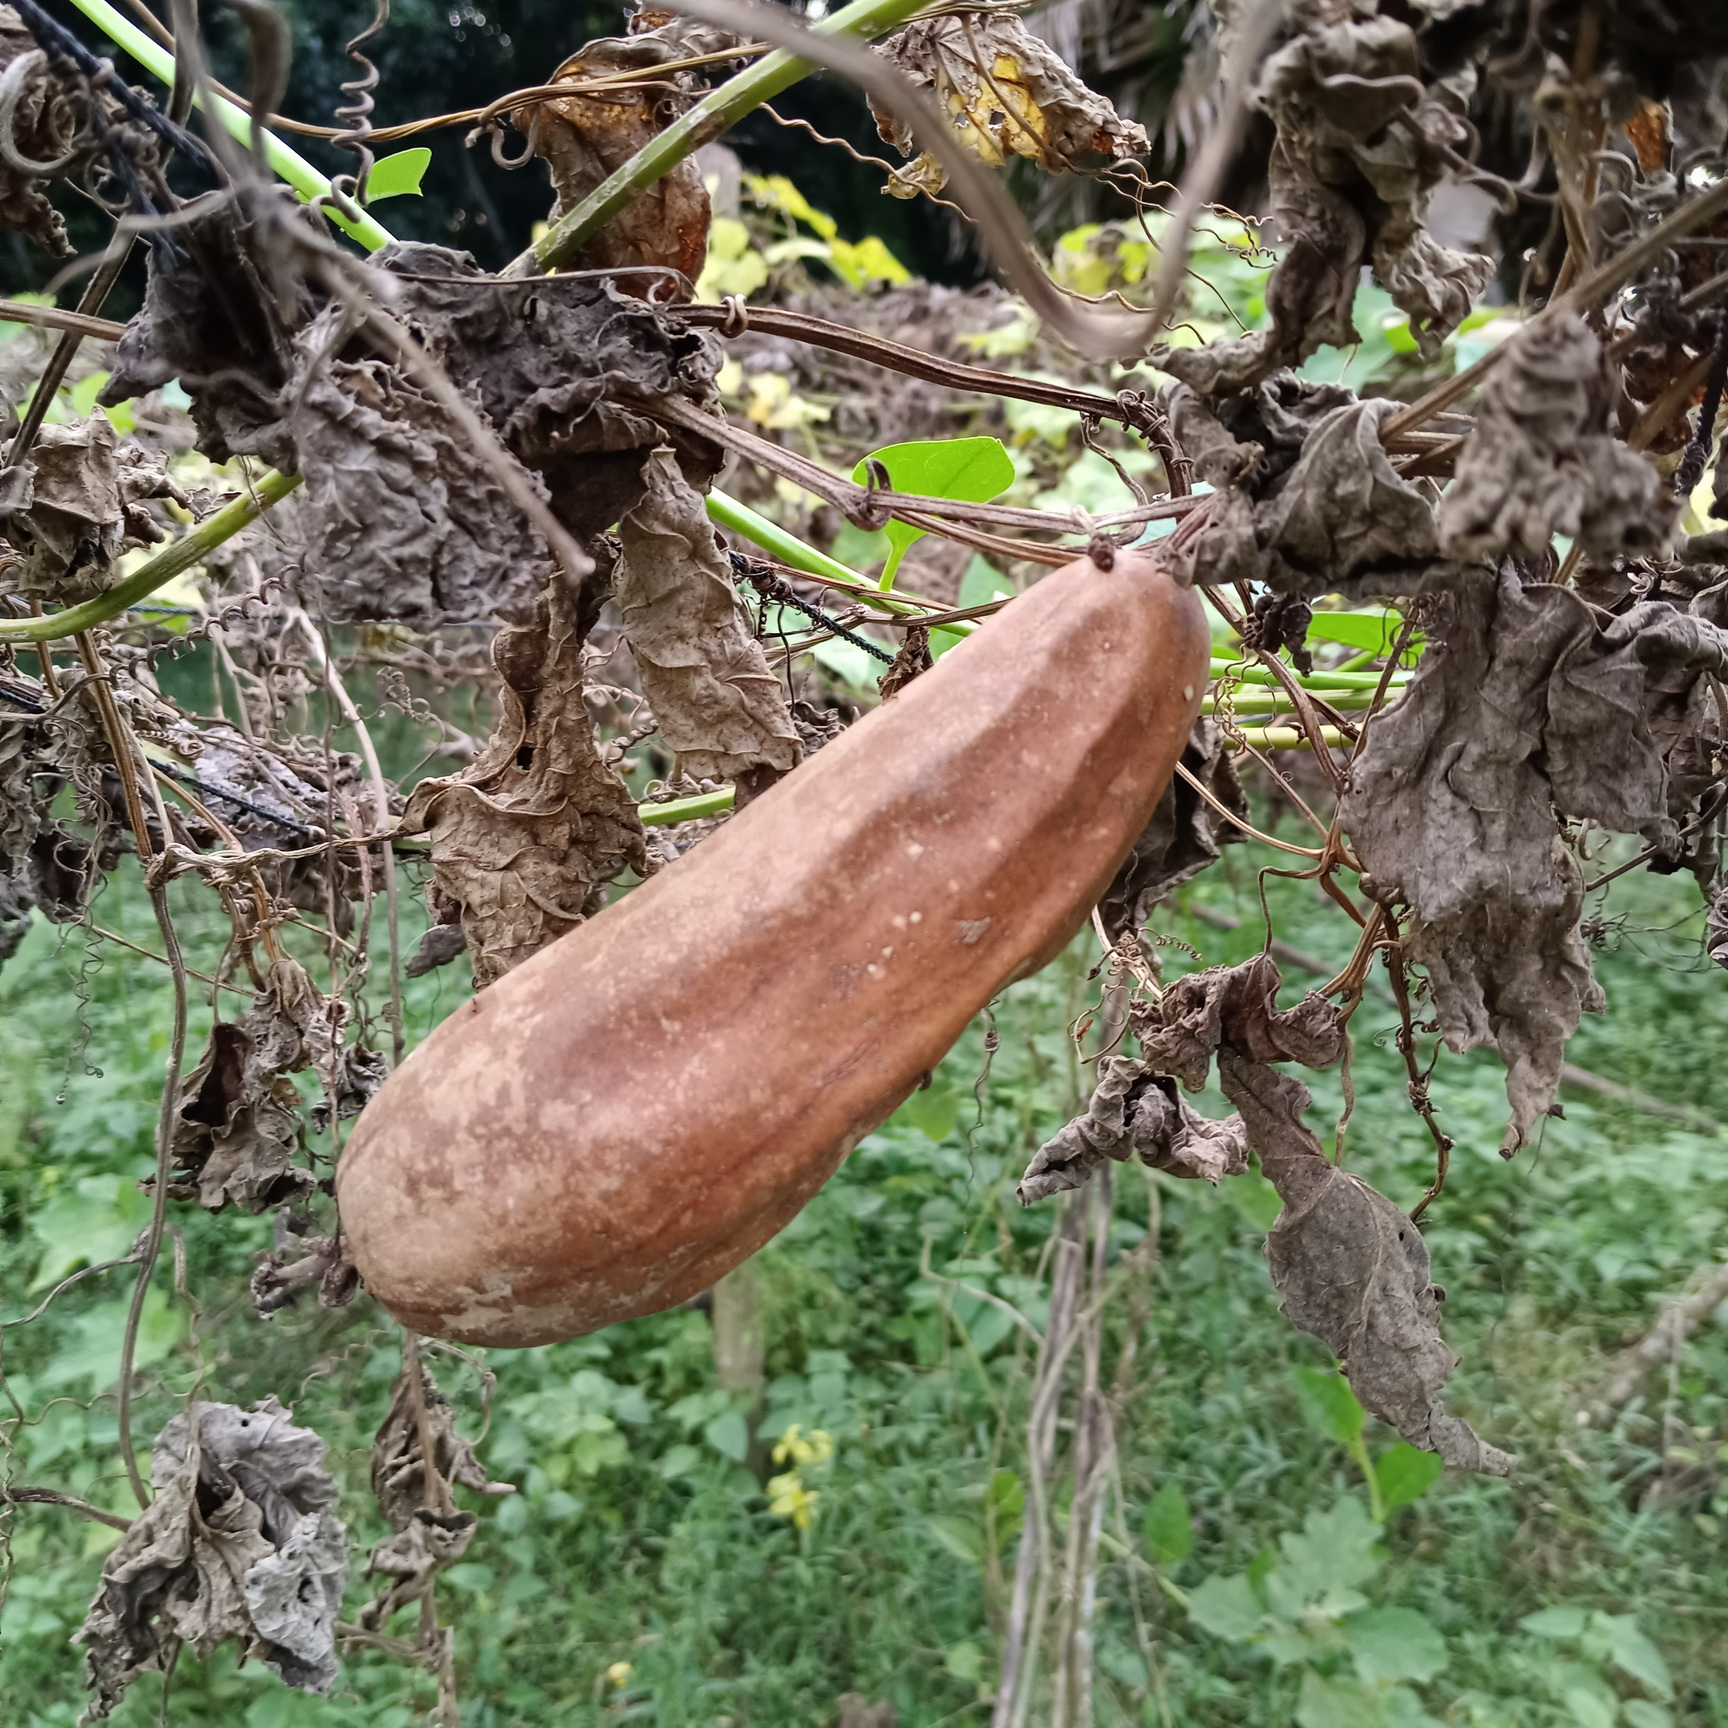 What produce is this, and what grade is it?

luffa, faulty
